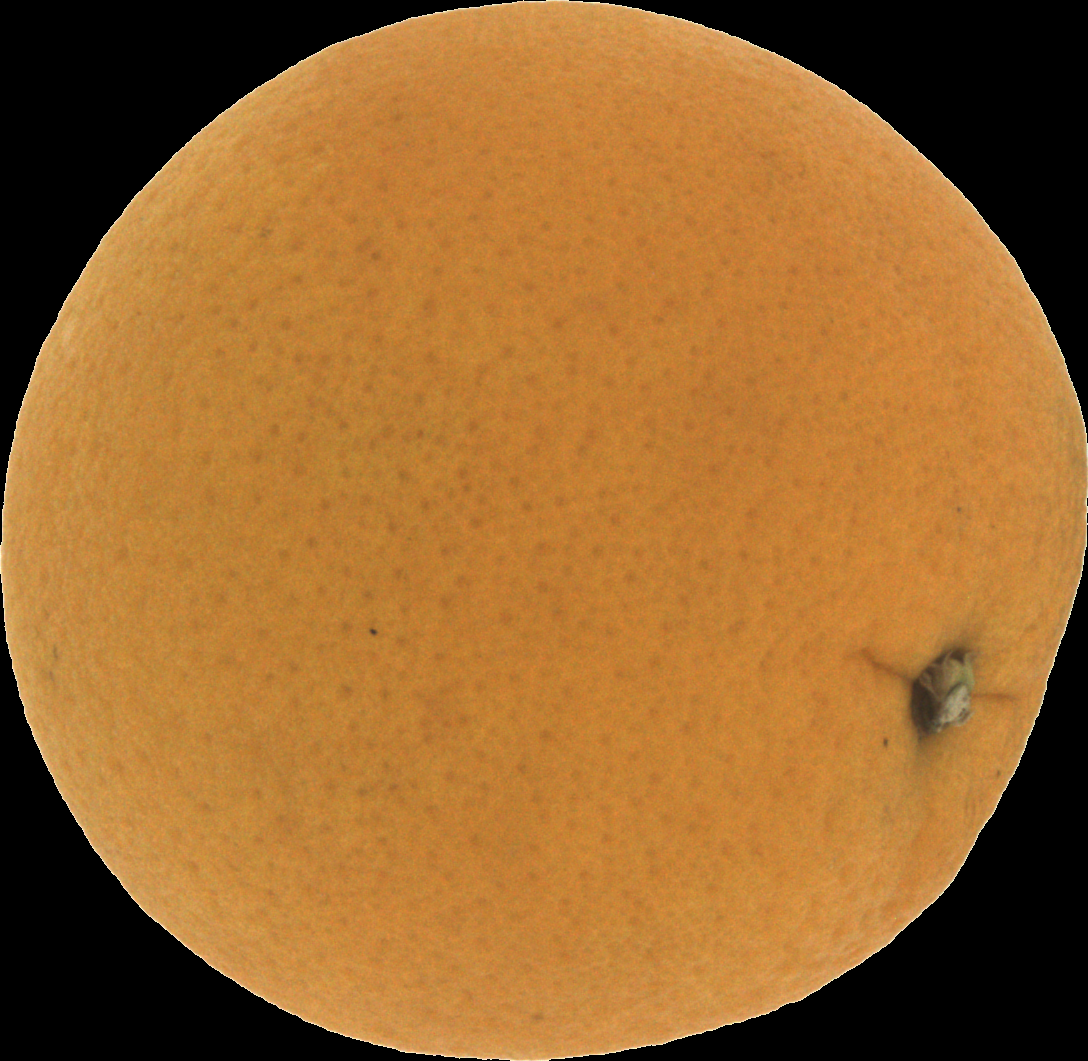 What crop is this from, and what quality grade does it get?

orange, good
